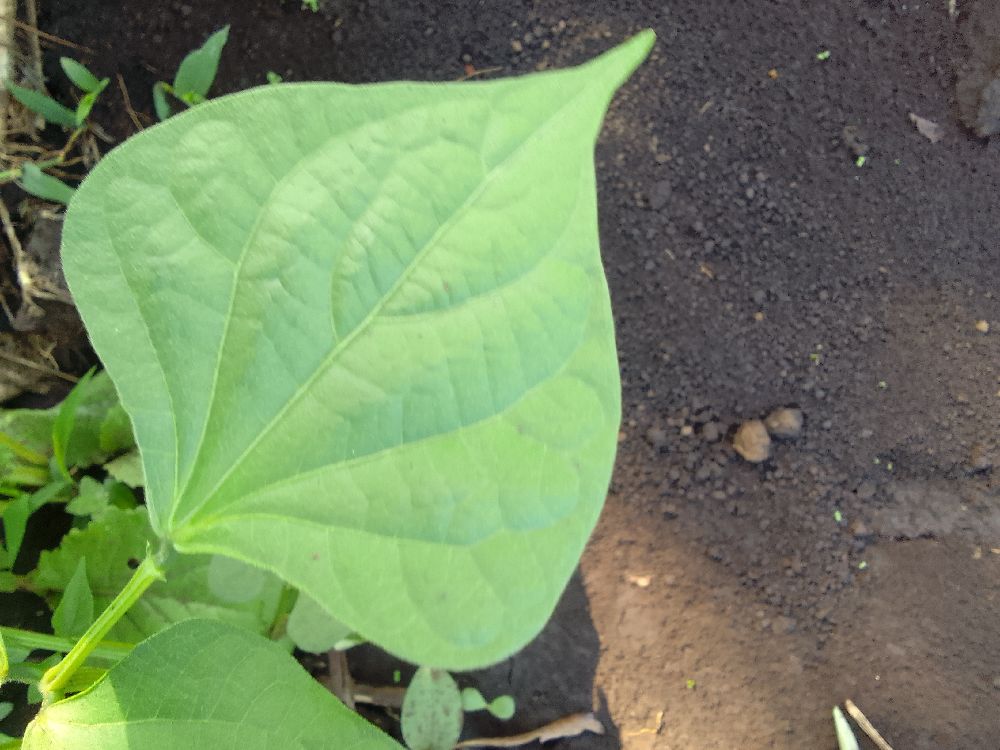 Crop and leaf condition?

common bean, healthy
